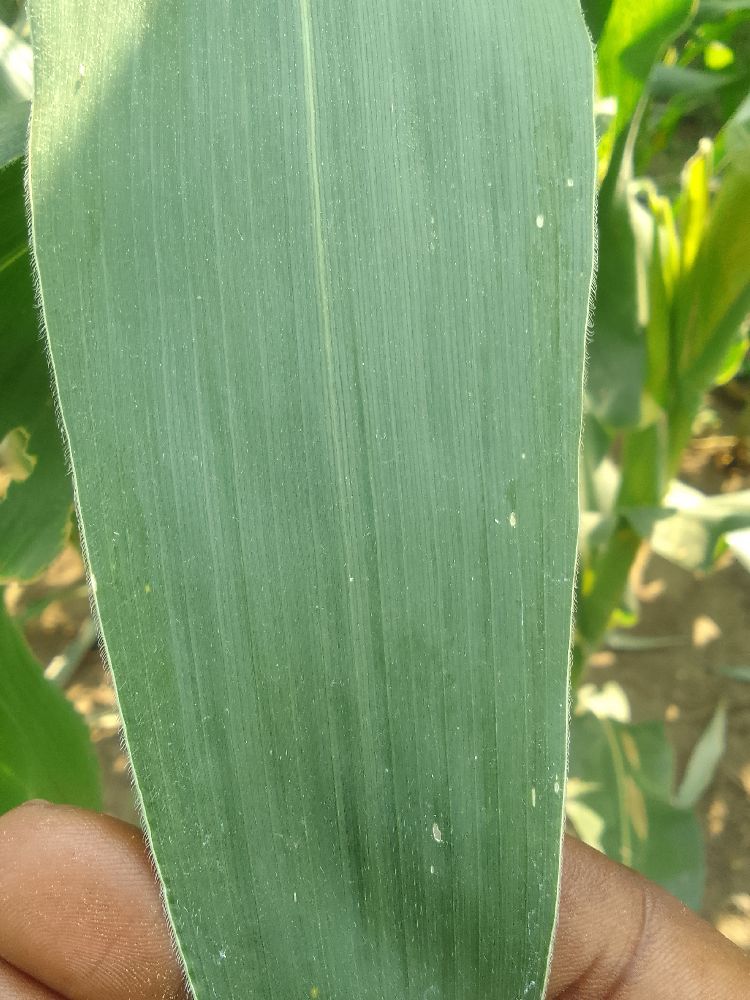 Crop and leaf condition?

maize, healthy
